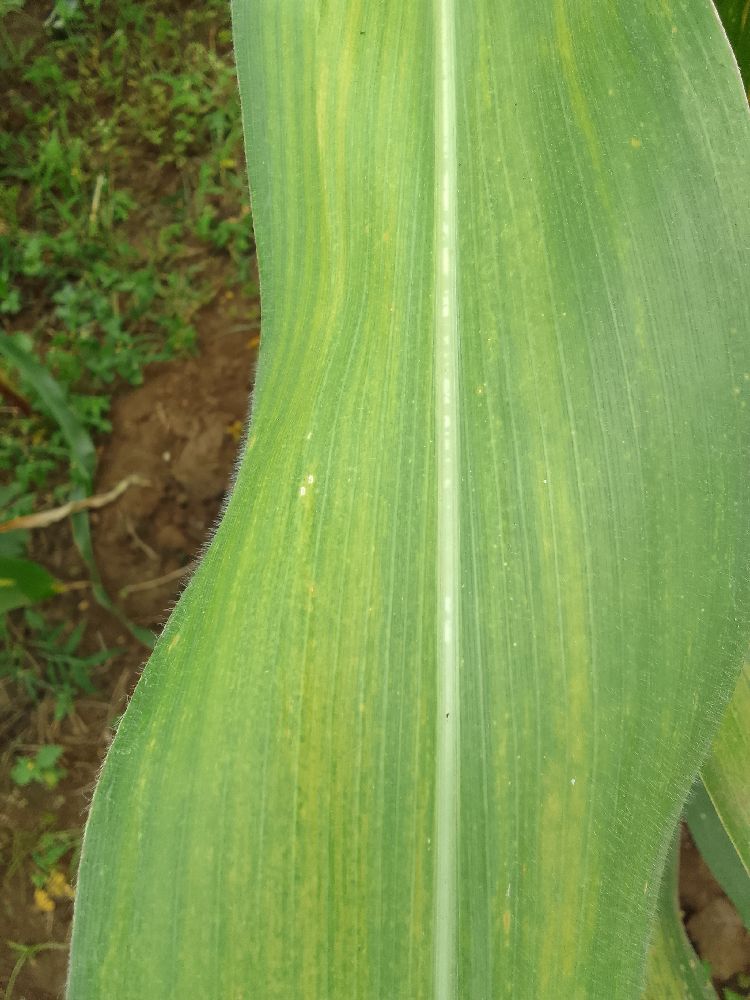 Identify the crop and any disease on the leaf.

maize, maize lethal necrosis
